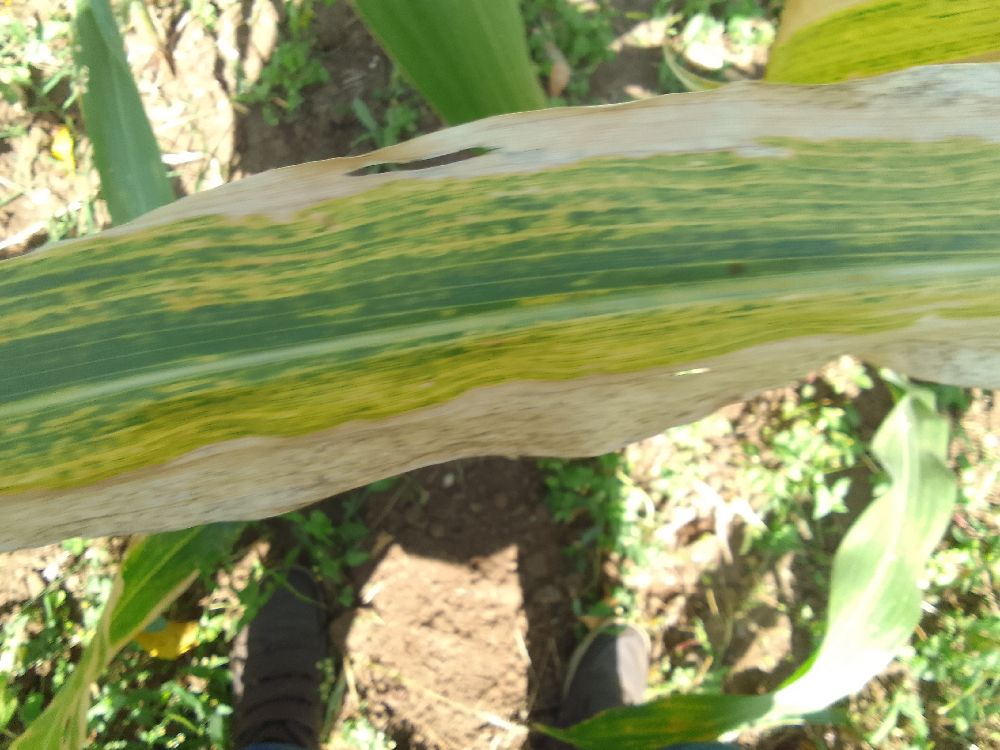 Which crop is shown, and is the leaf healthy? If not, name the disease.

maize, maize lethal necrosis
